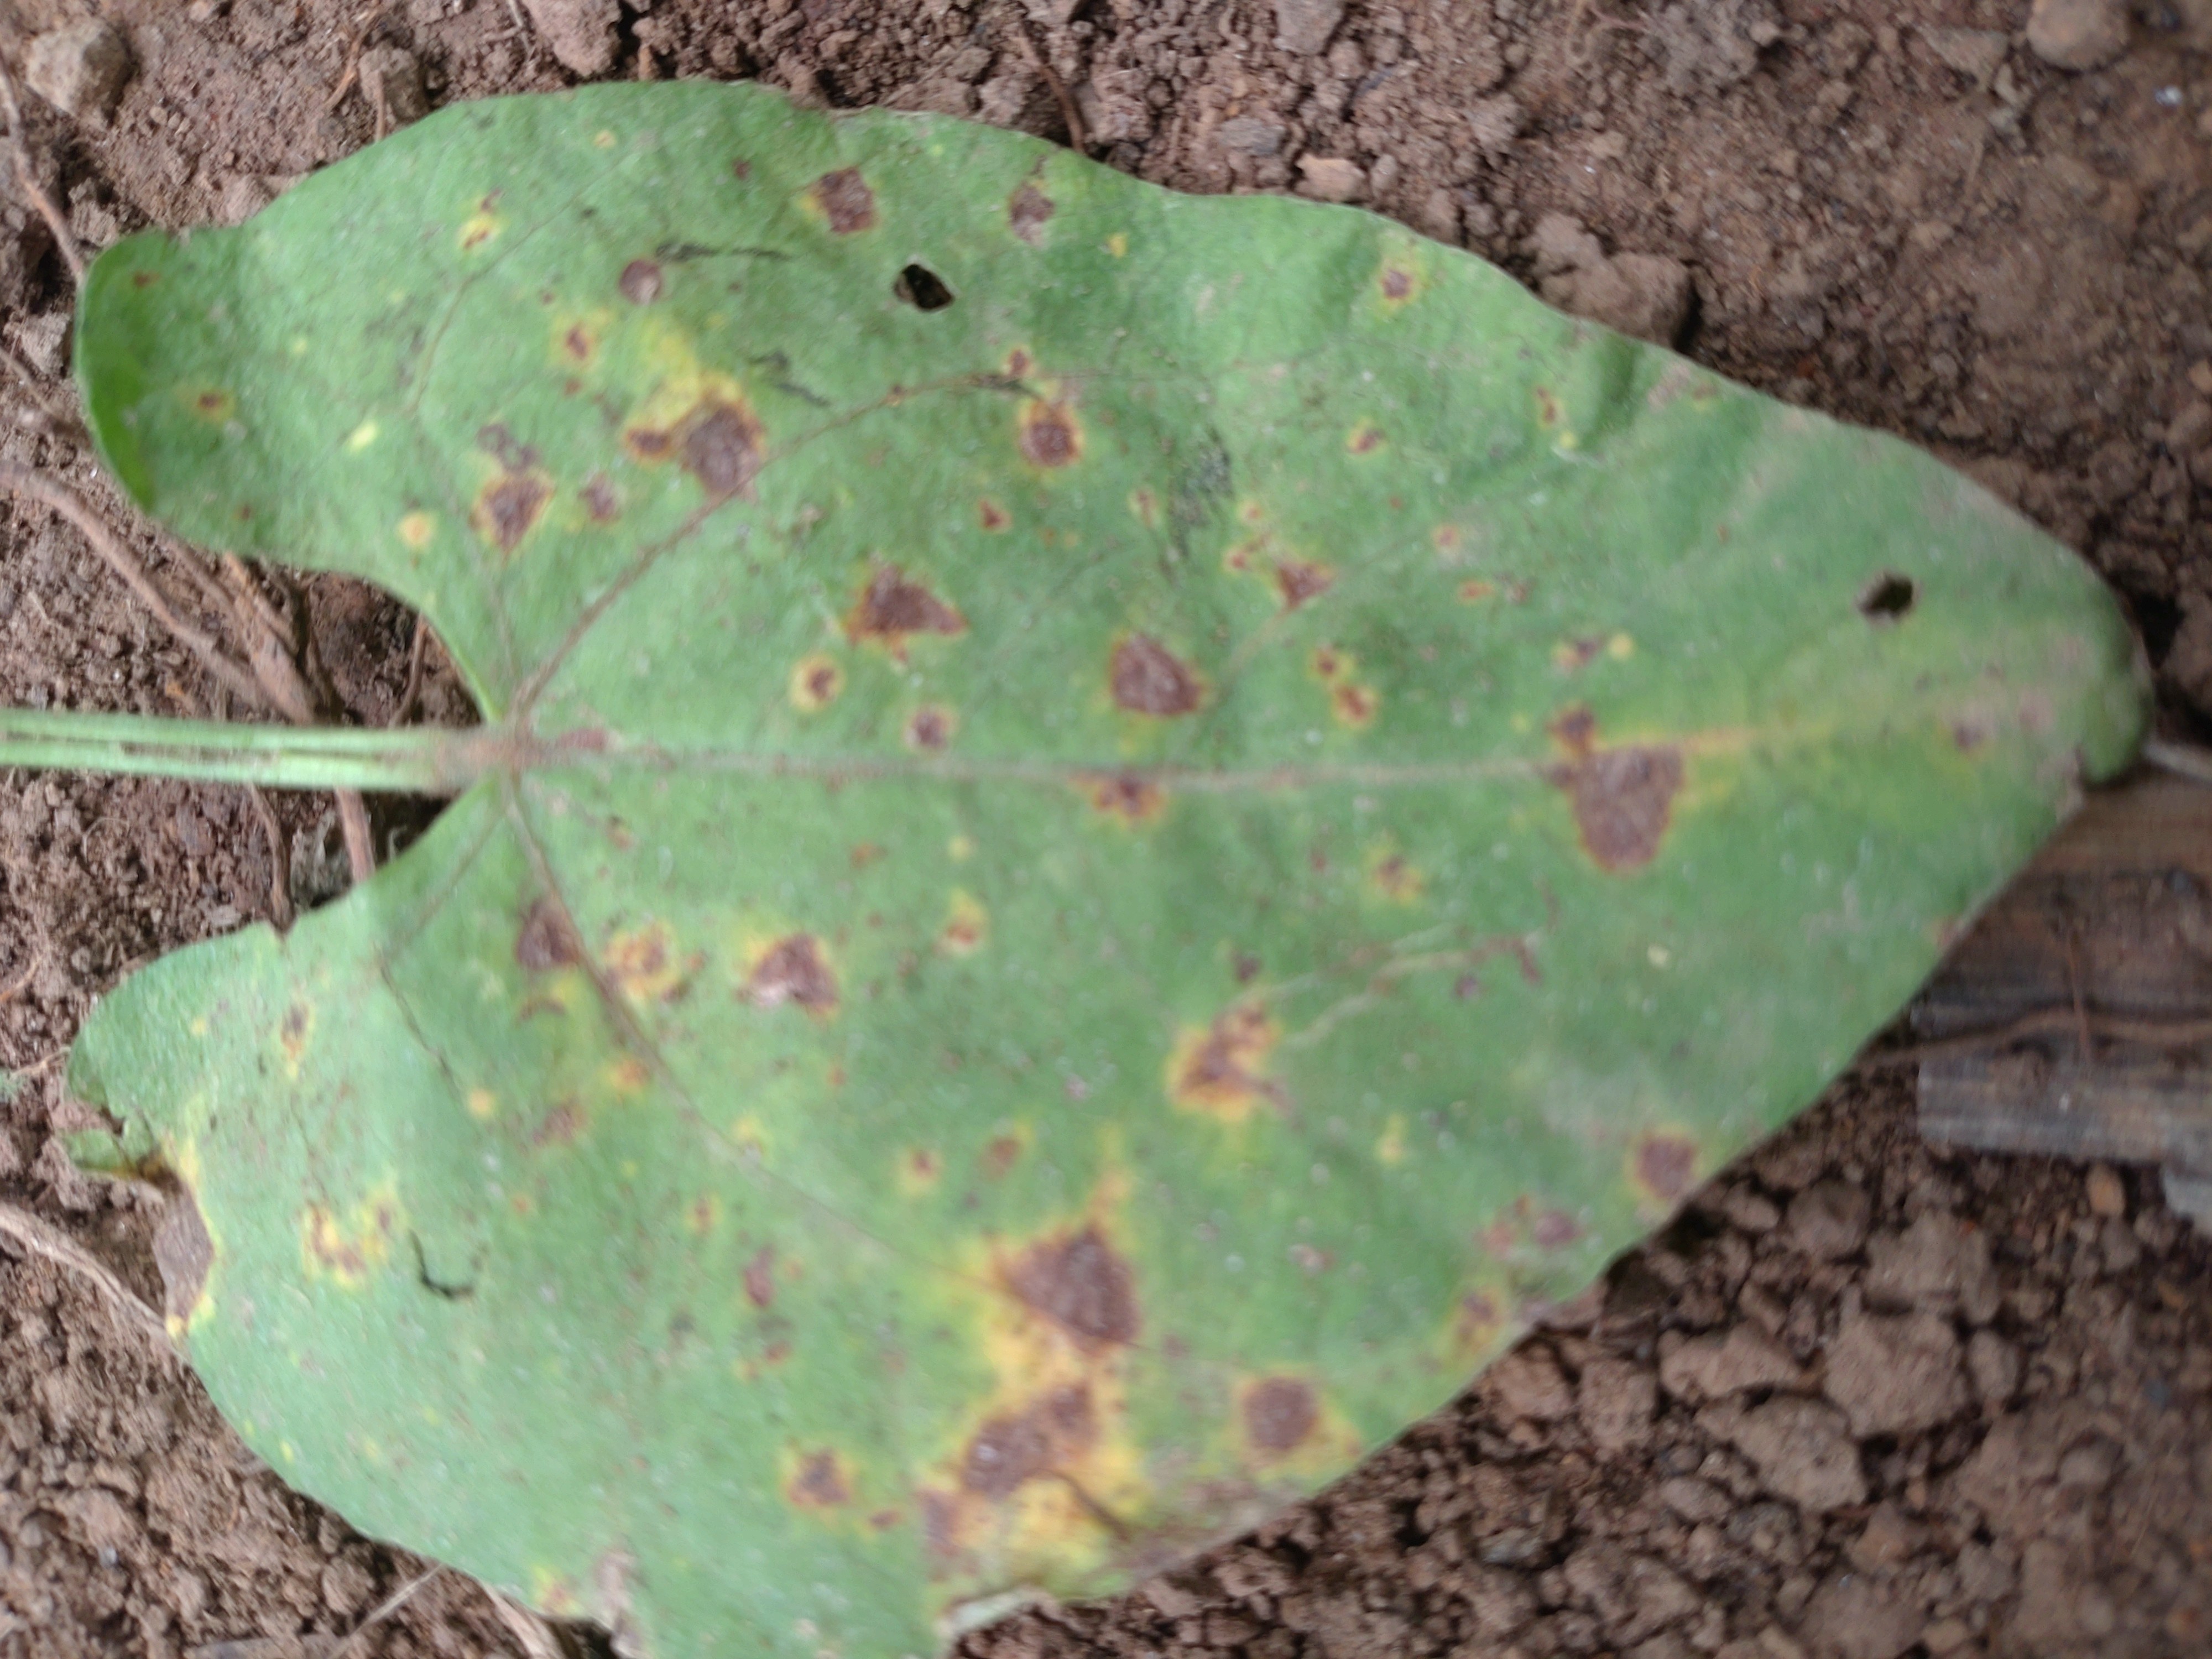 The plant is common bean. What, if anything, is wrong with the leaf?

rust
